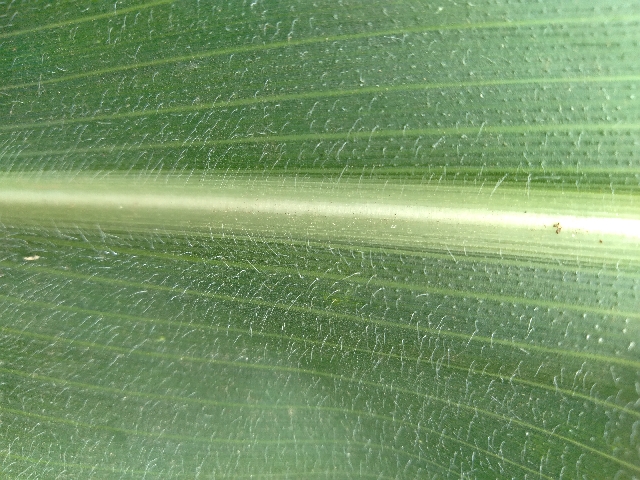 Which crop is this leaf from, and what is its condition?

maize, healthy
